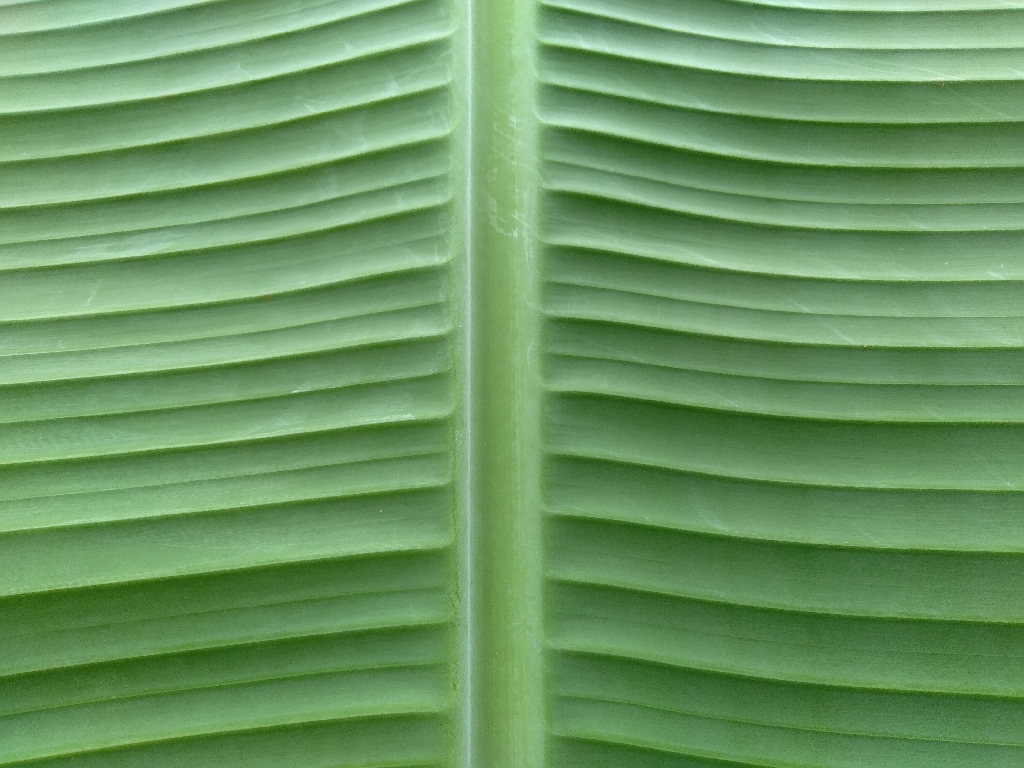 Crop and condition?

banana, healthy
